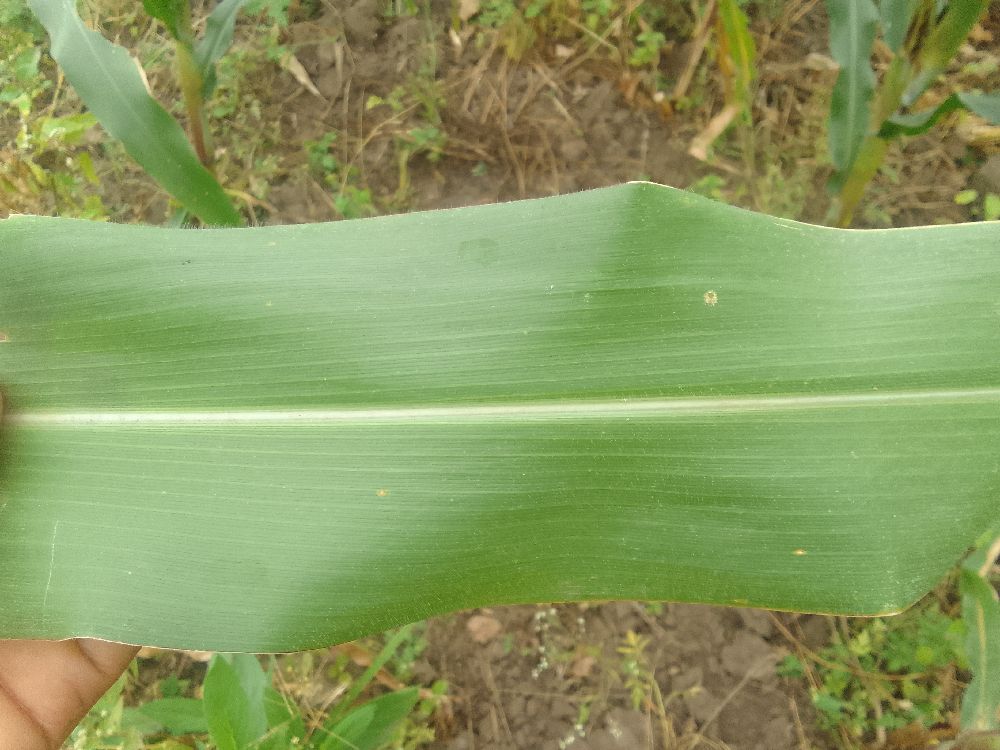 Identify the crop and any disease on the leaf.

maize, healthy
